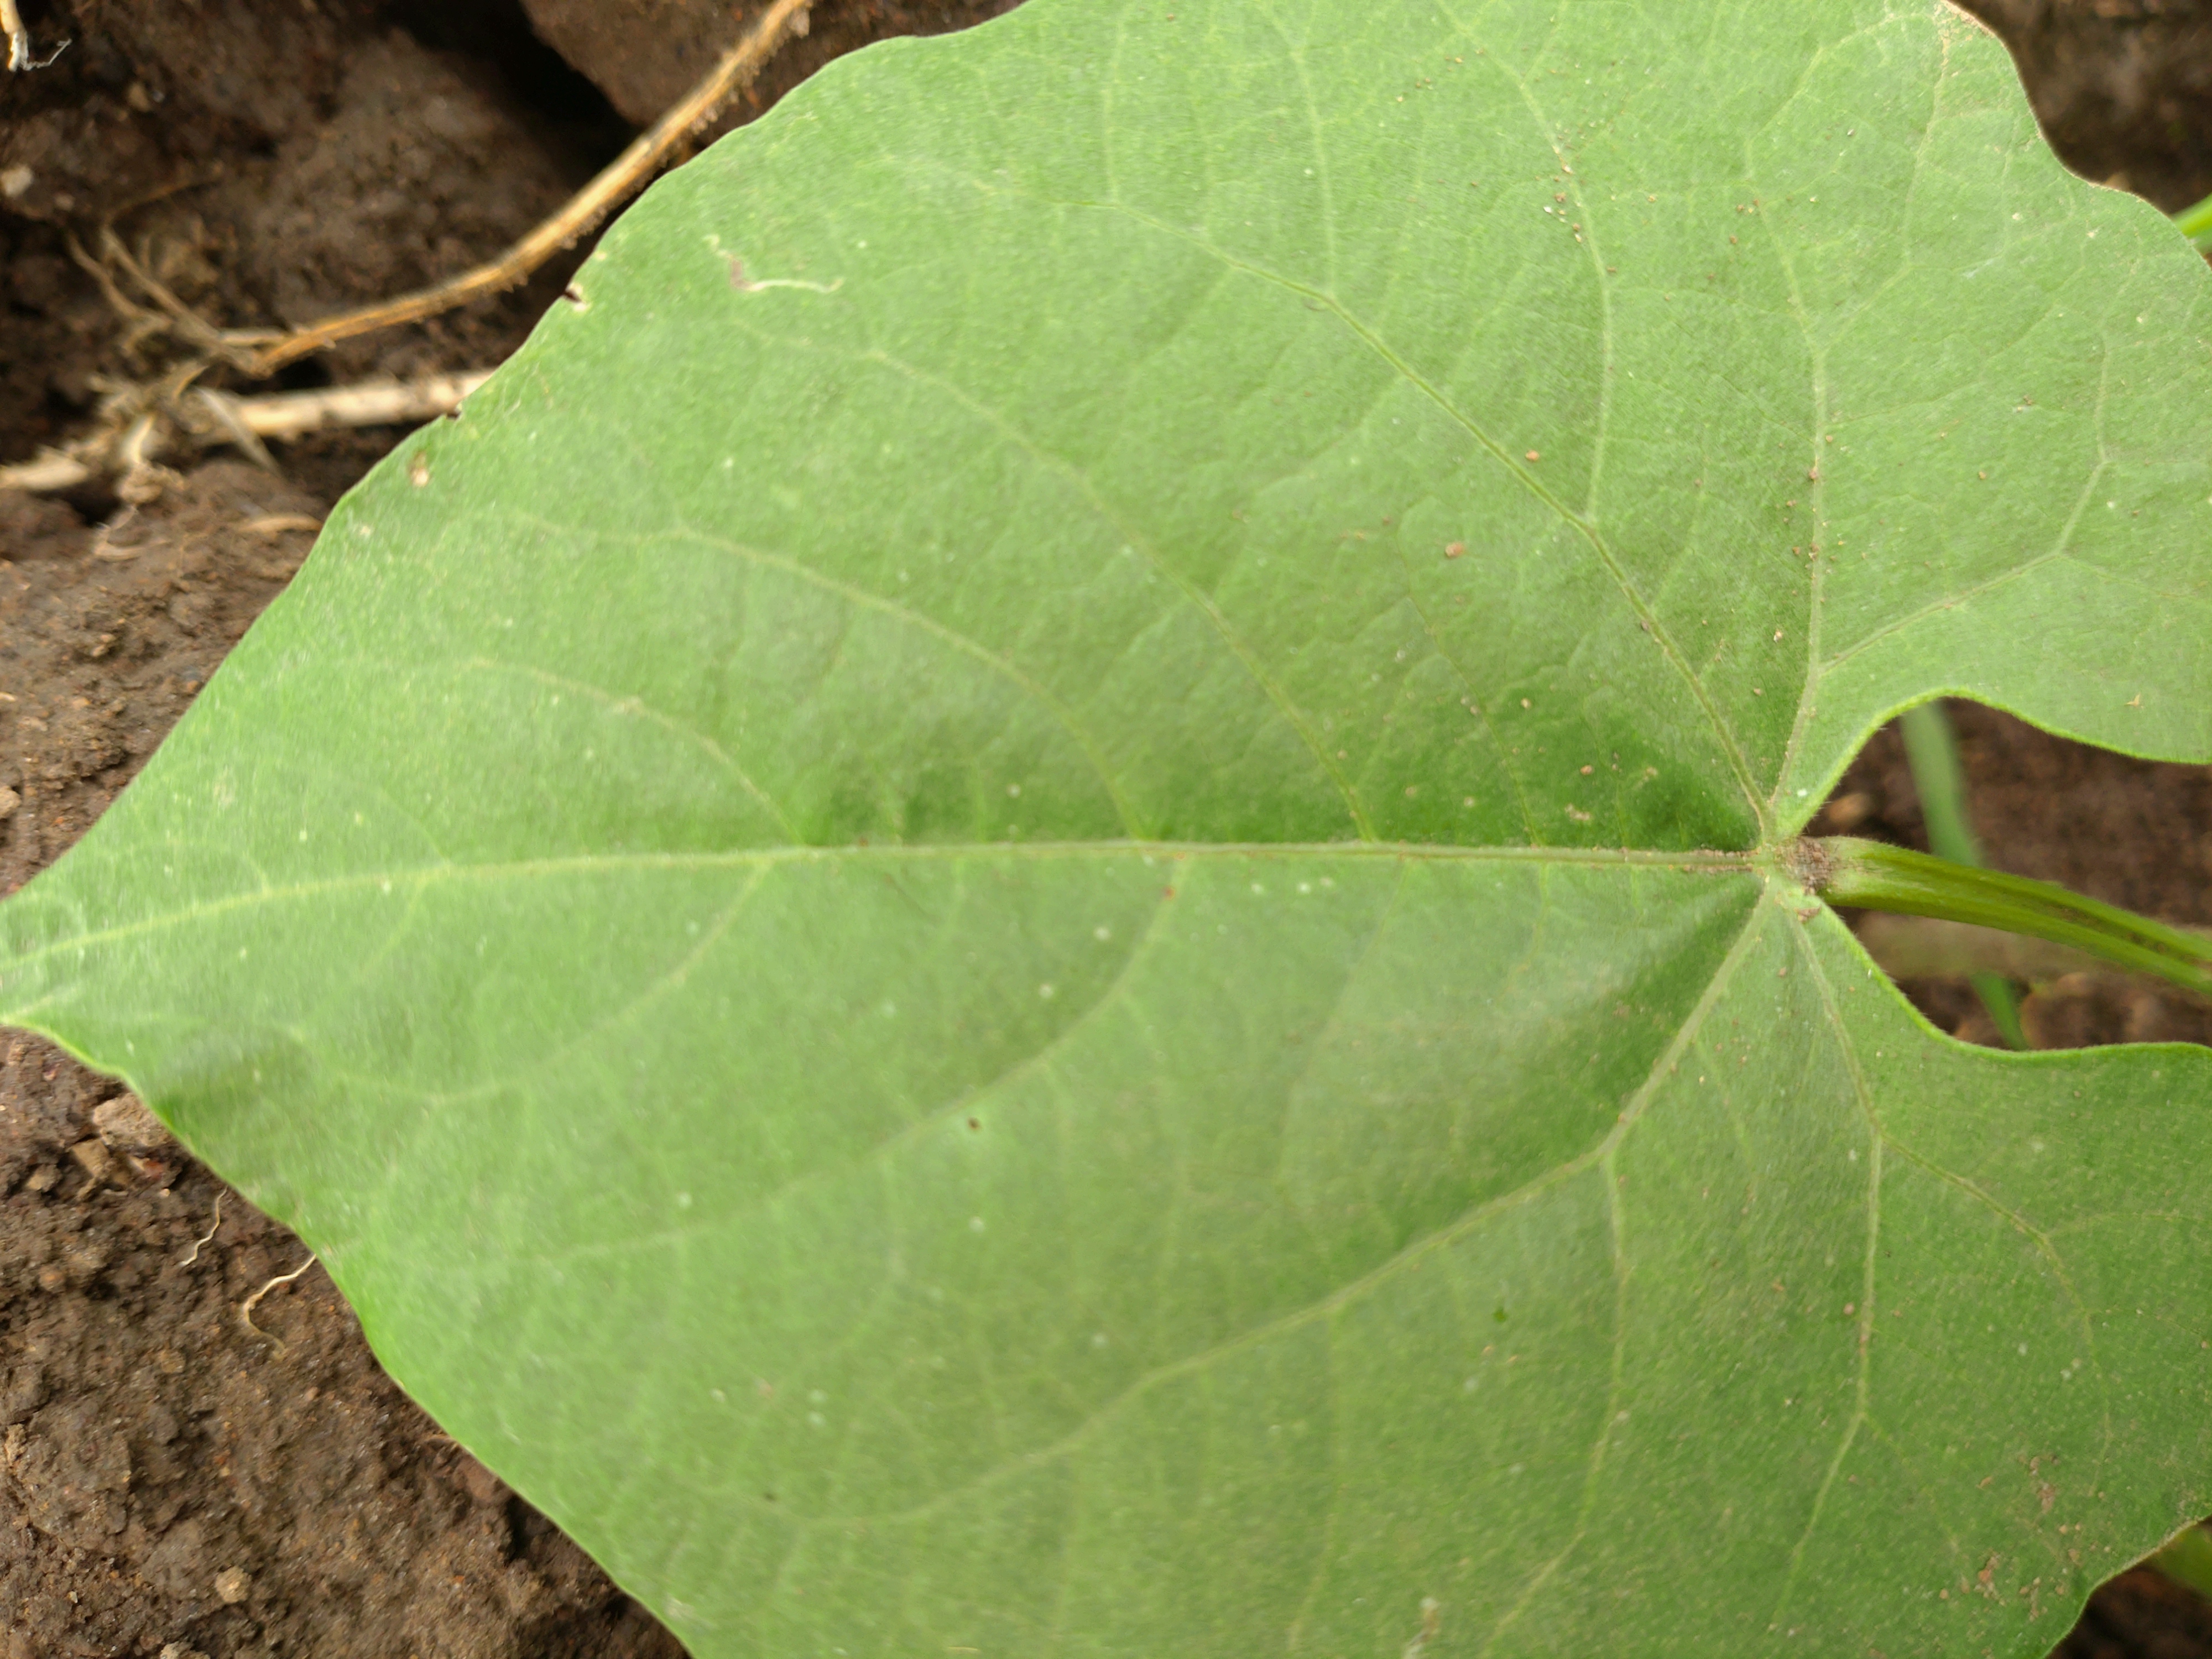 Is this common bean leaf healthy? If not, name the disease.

healthy
